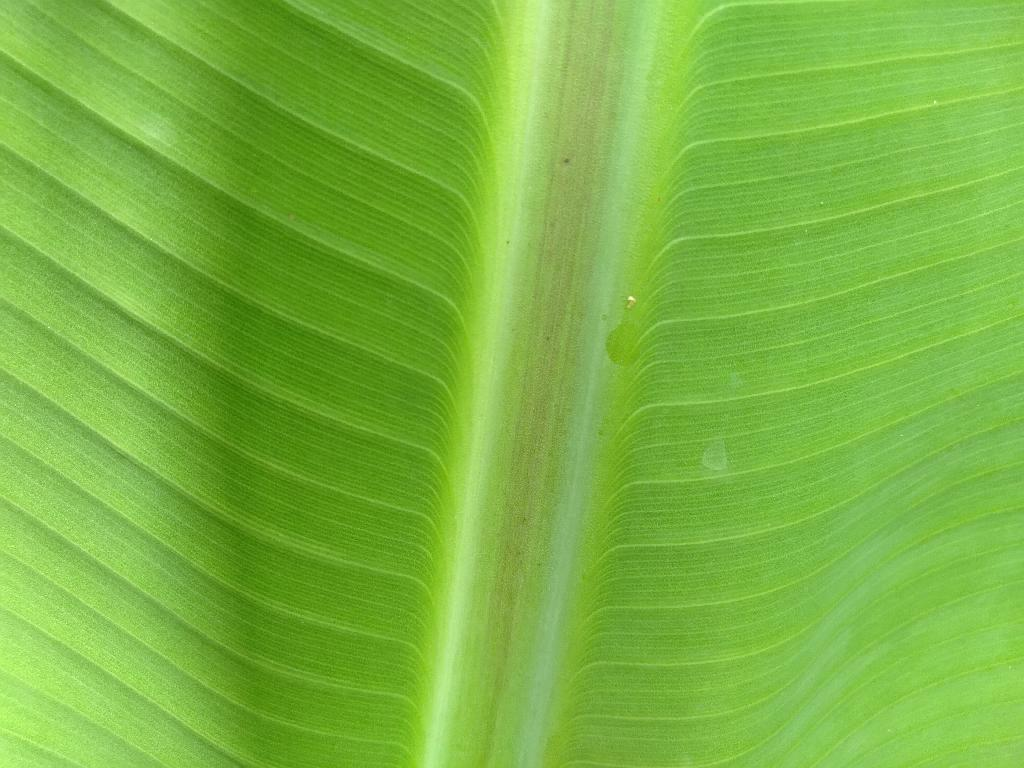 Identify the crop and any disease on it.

banana, healthy
